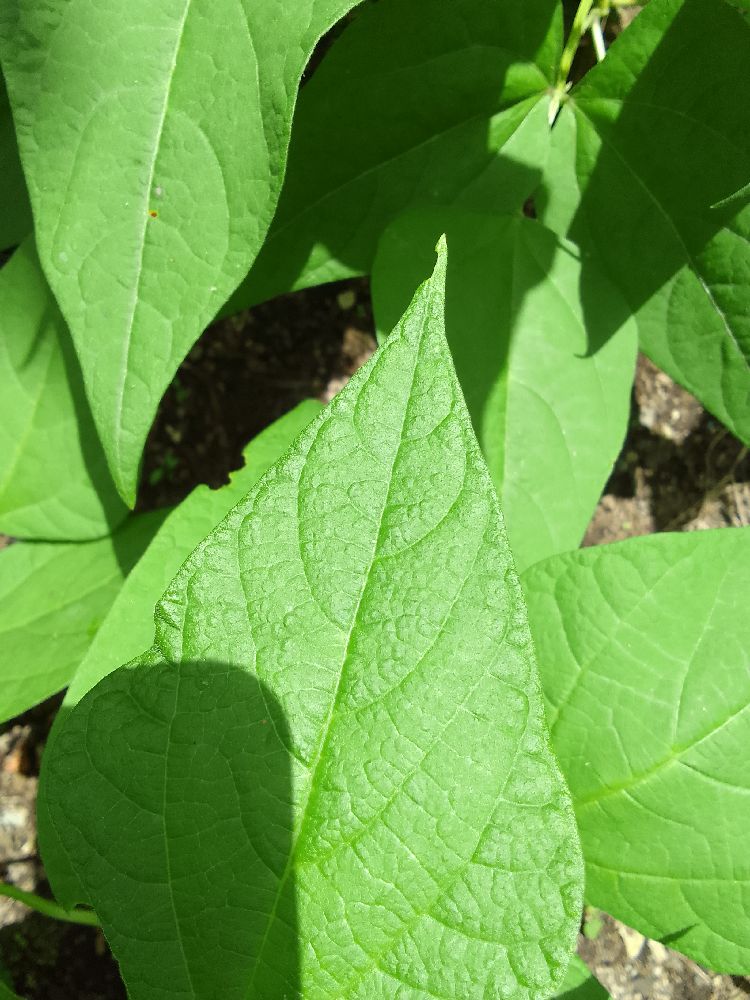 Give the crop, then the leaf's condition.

common bean, healthy
